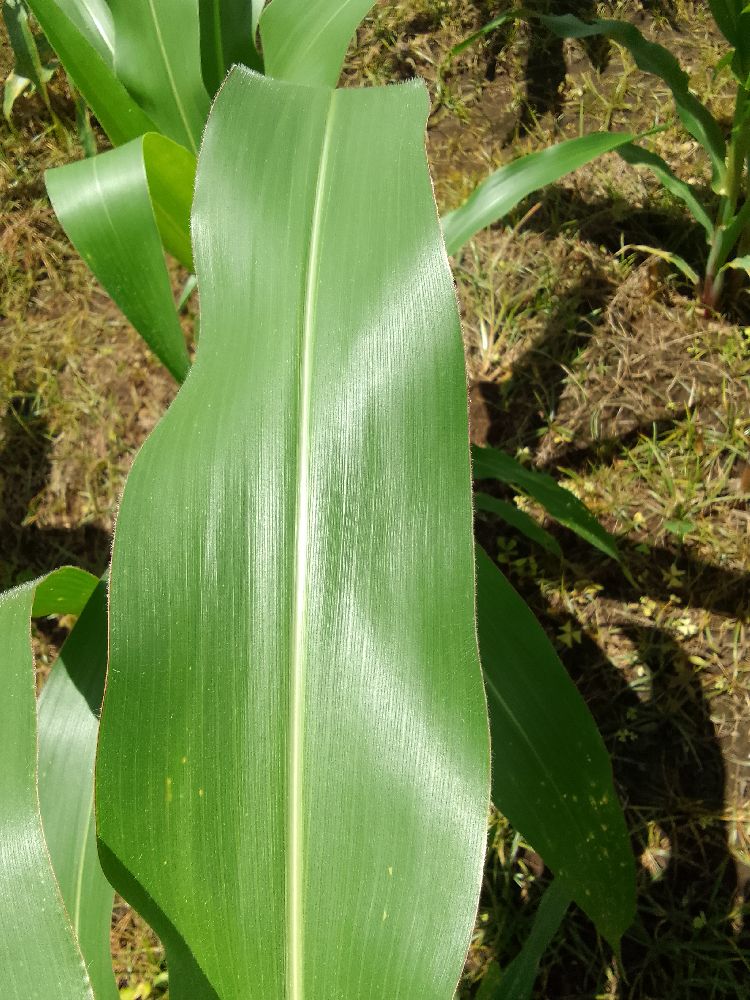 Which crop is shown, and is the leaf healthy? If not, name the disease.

maize, healthy
